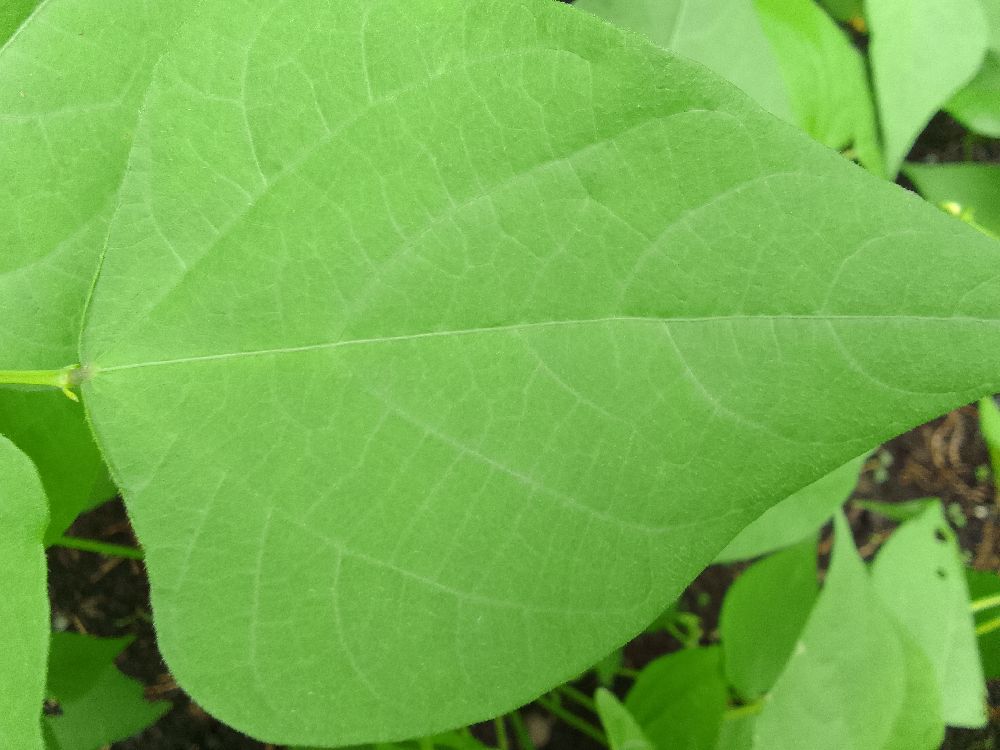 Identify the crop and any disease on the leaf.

common bean, healthy
